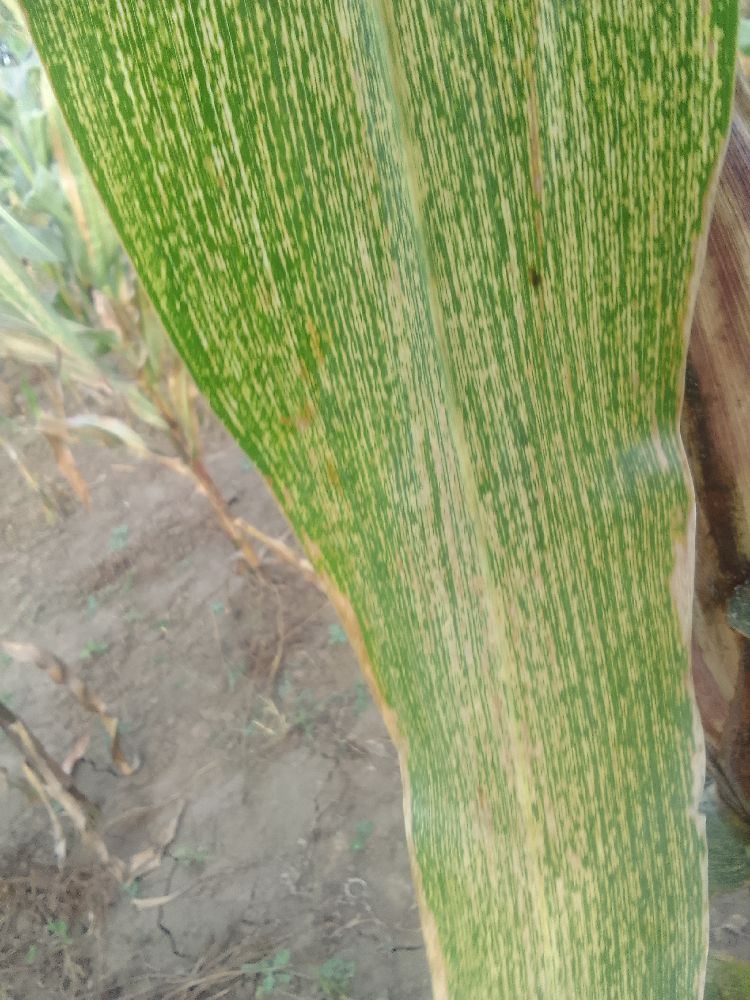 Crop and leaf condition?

maize, maize streak virus
